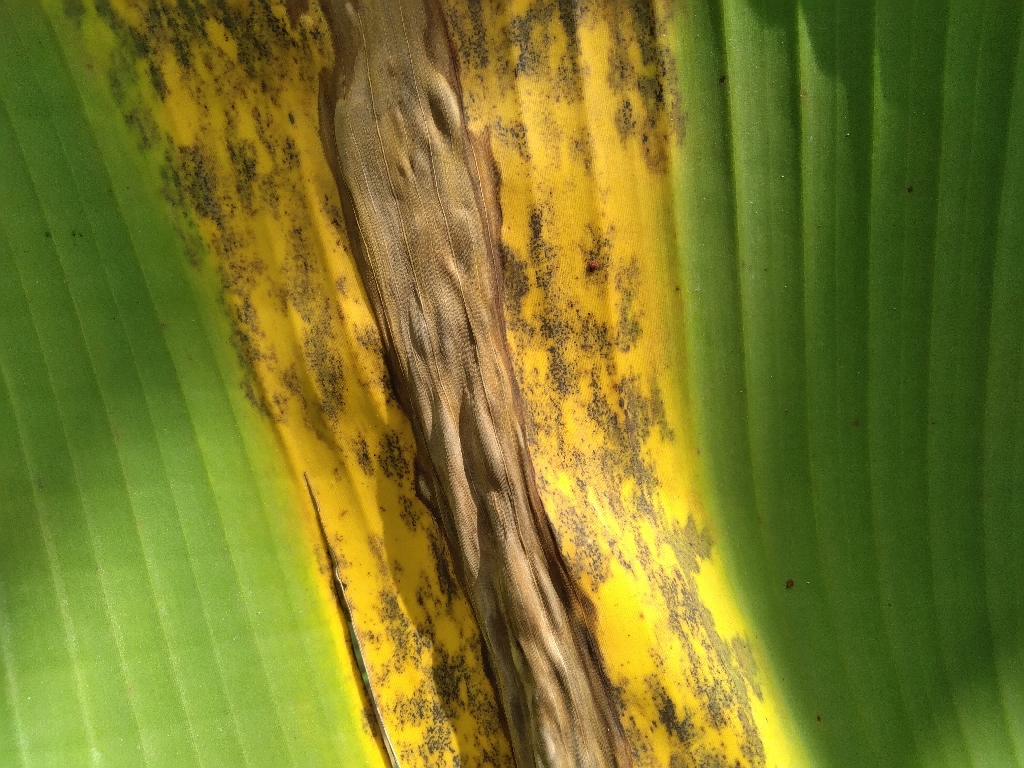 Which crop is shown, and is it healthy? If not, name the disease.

banana, black sigatoka
